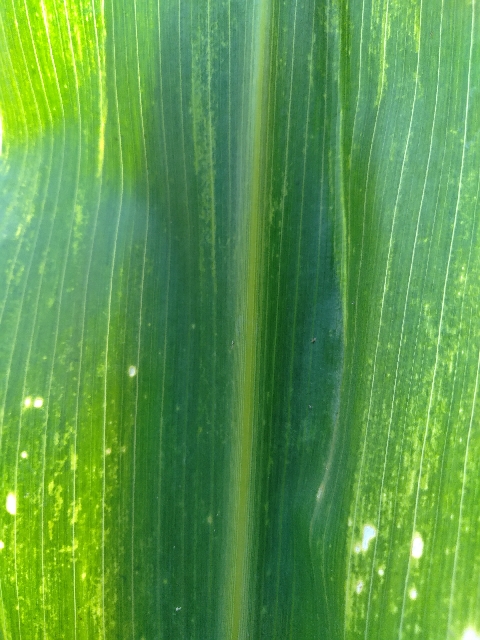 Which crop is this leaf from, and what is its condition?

maize, maize lethal necrosis
